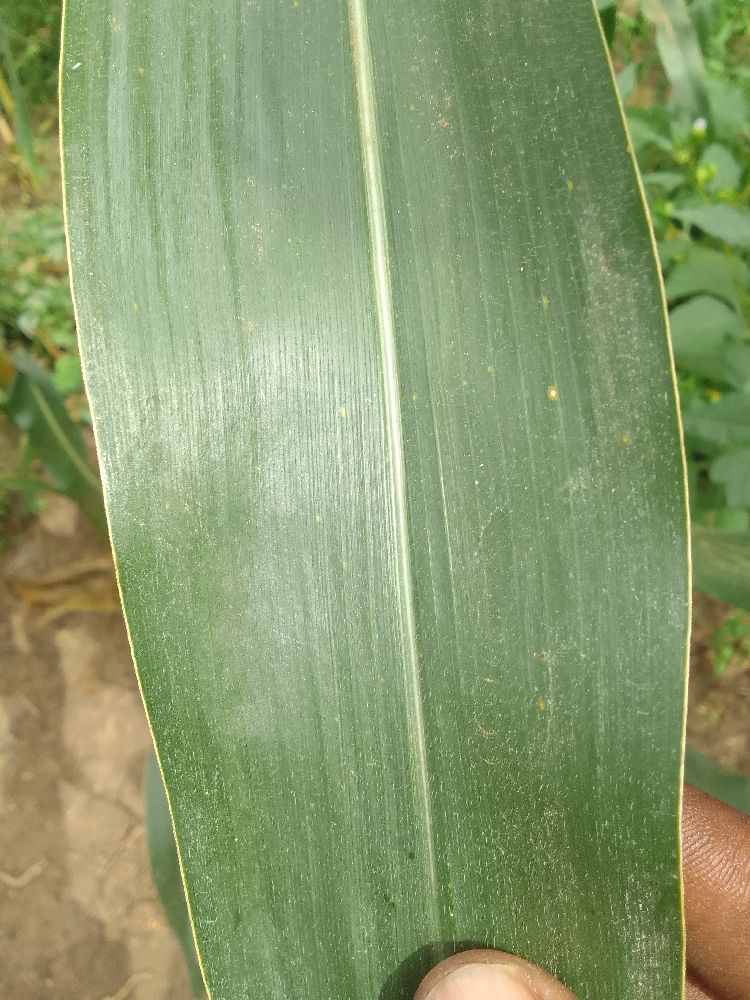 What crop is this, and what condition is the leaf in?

maize, healthy
